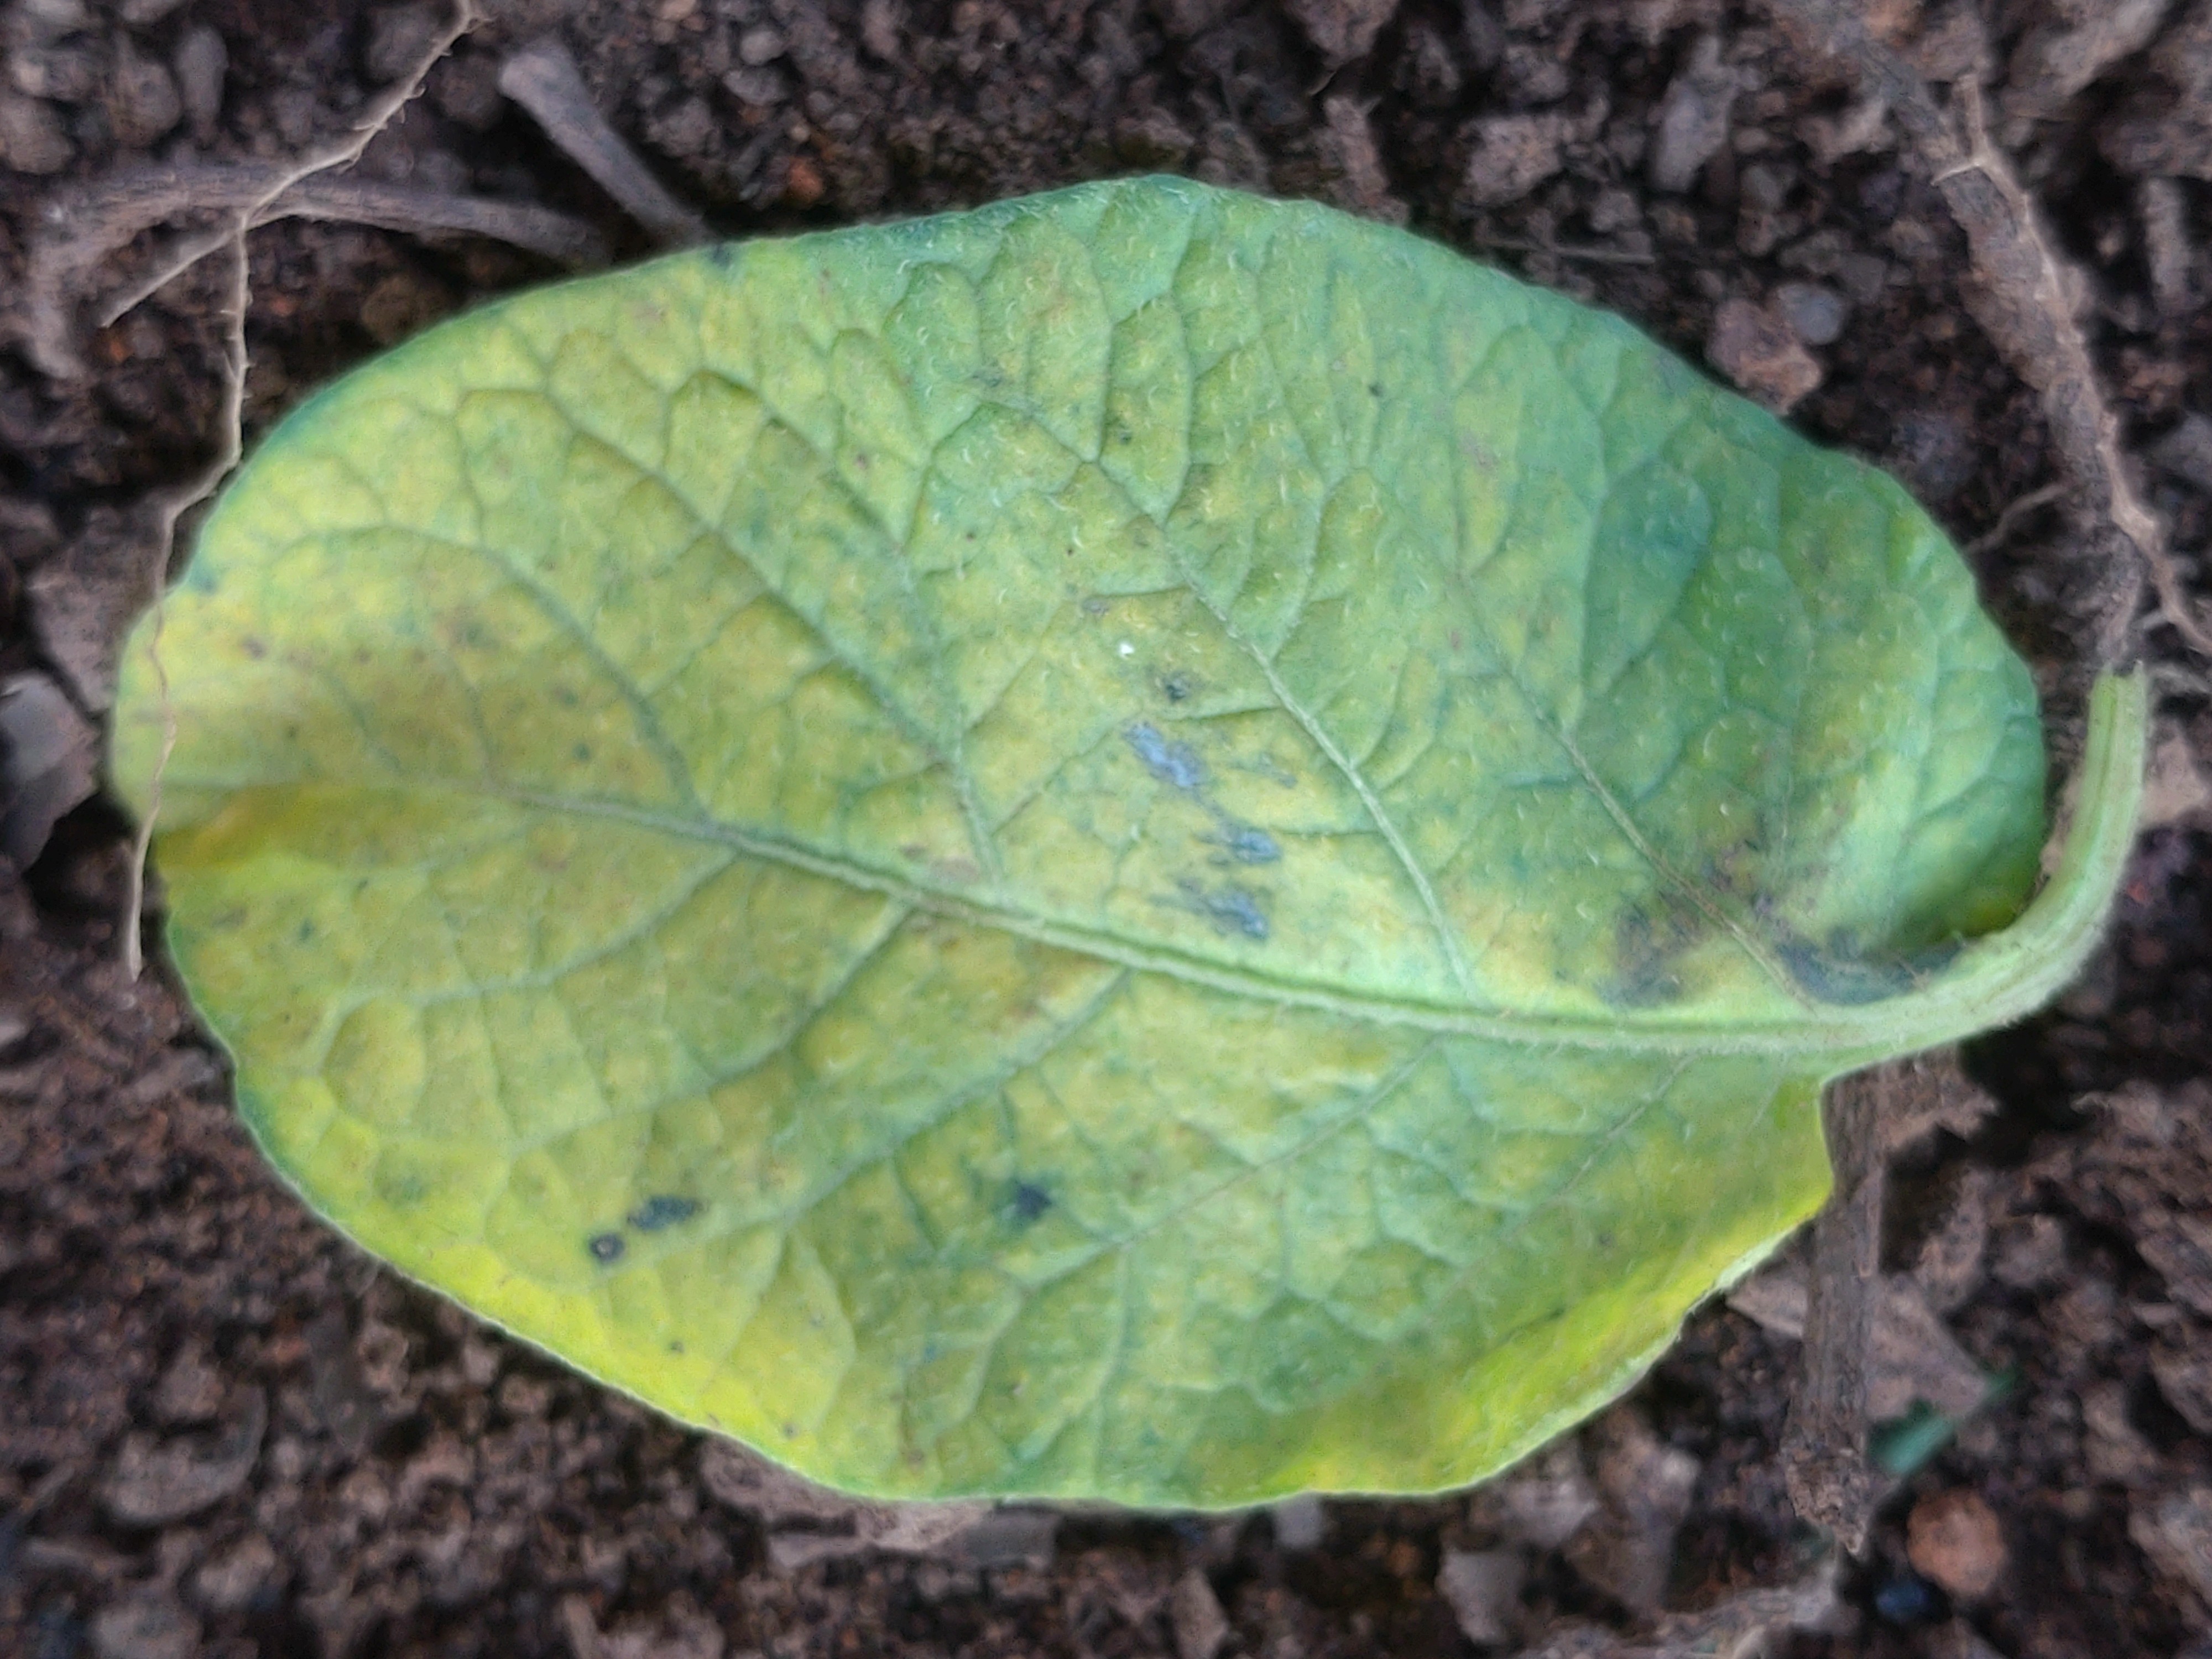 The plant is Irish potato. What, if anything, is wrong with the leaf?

late blight
